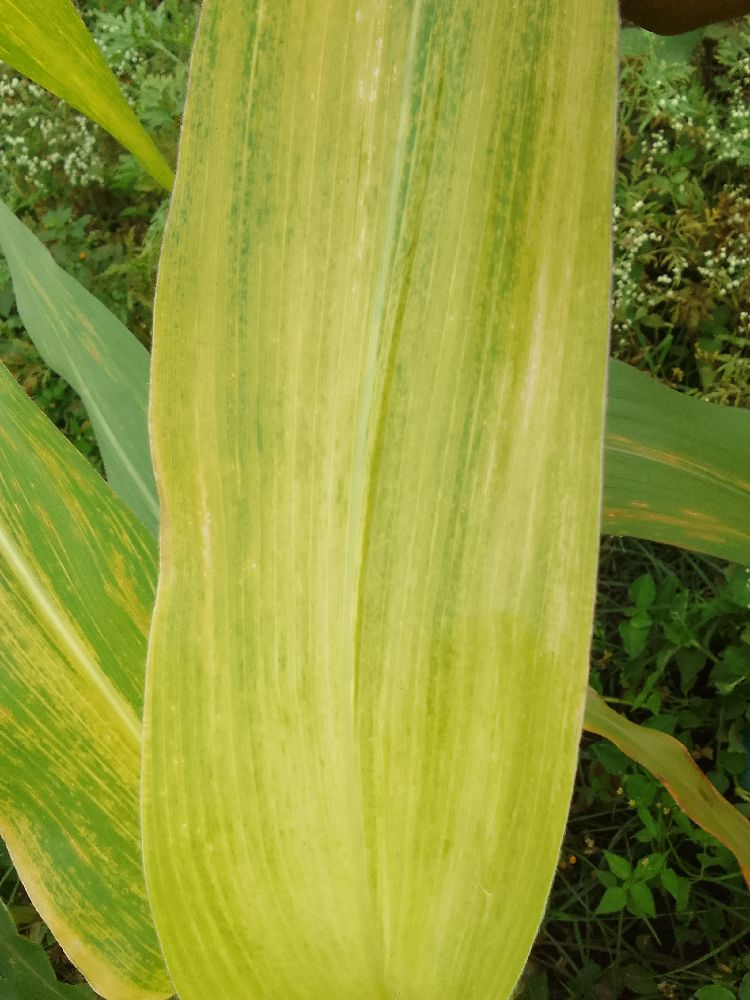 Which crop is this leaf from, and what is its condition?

maize, maize lethal necrosis
